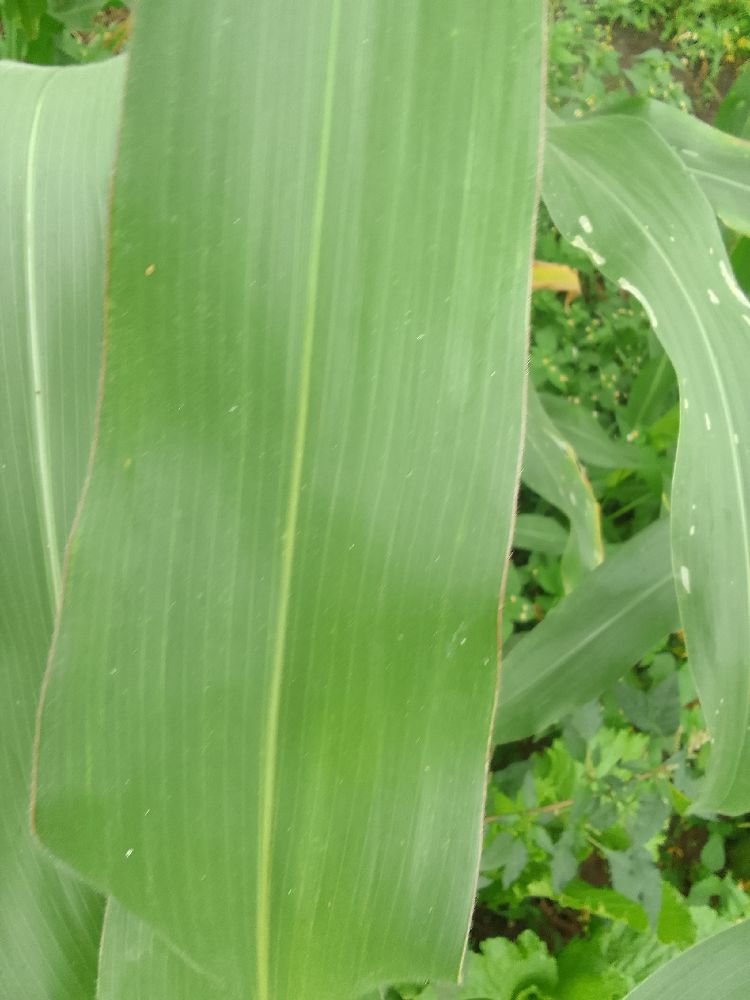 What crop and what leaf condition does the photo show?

maize, healthy
